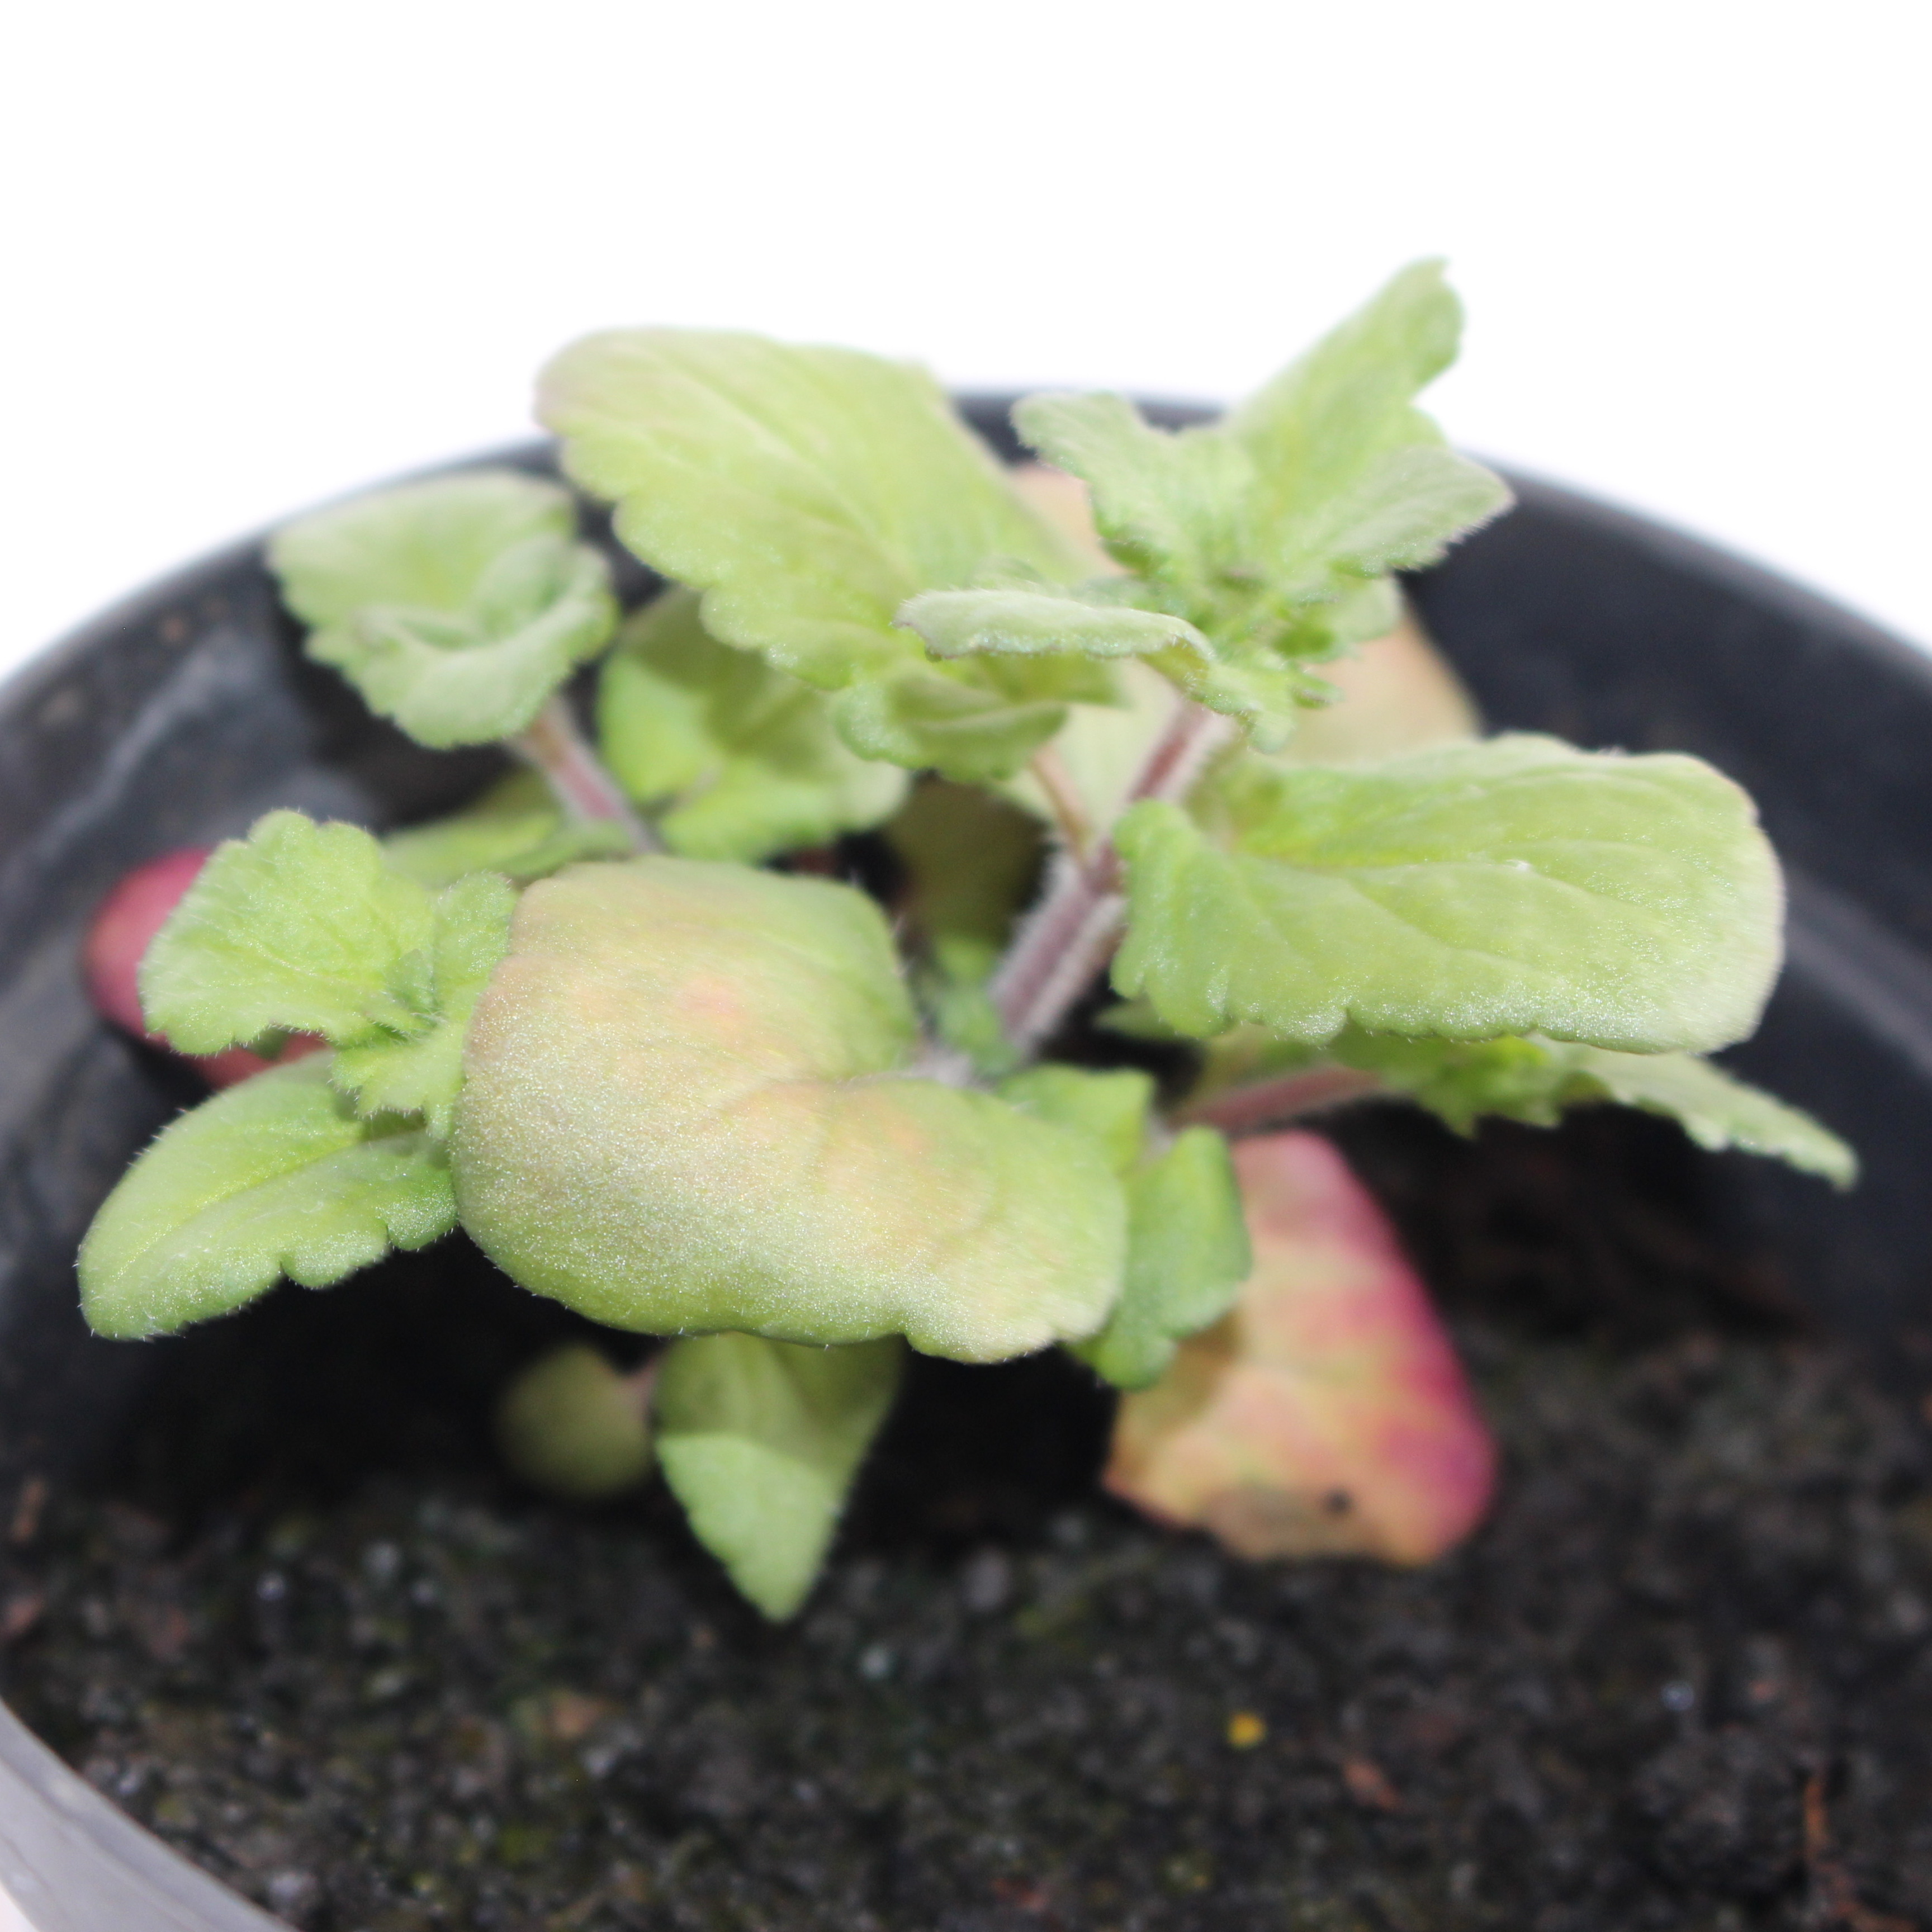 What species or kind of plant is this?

Veronica persica
